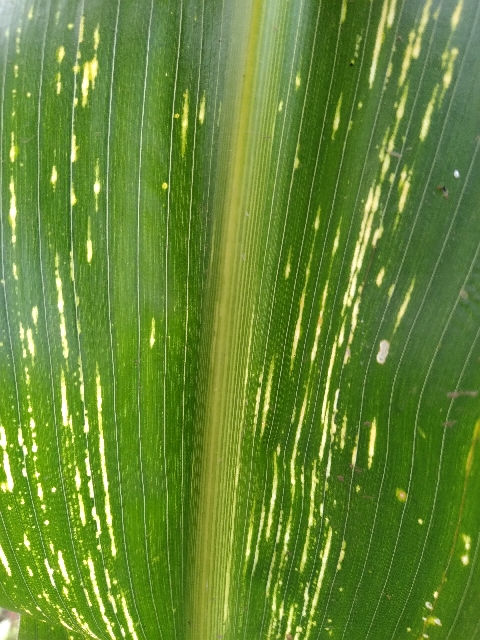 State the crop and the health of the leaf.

maize, maize streak virus
